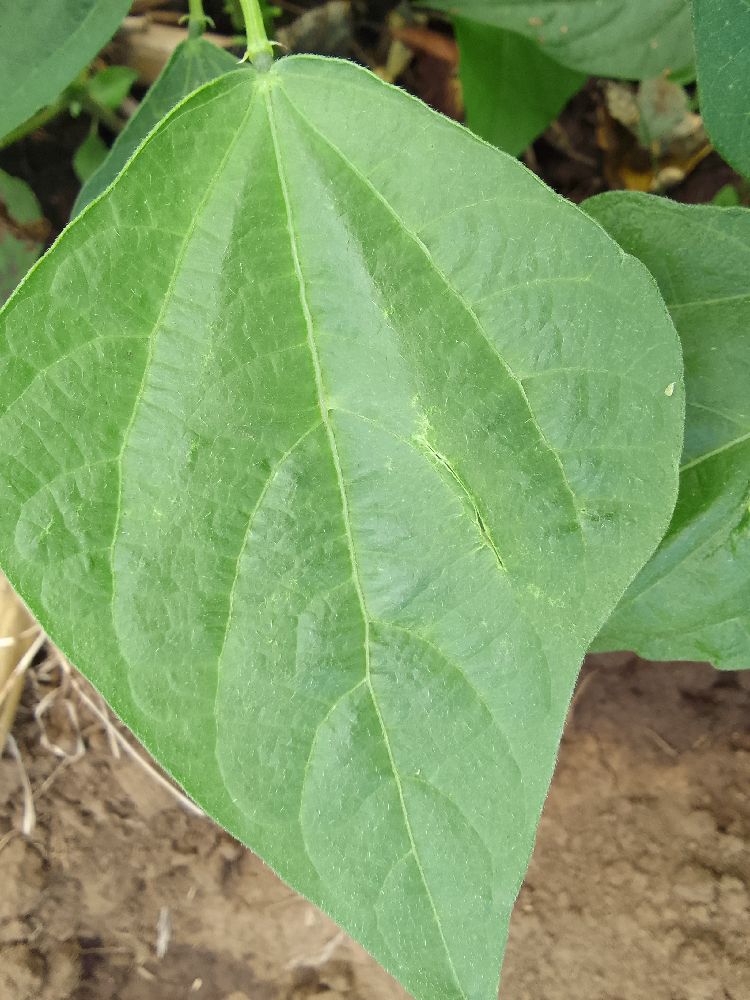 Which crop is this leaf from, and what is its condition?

common bean, healthy
